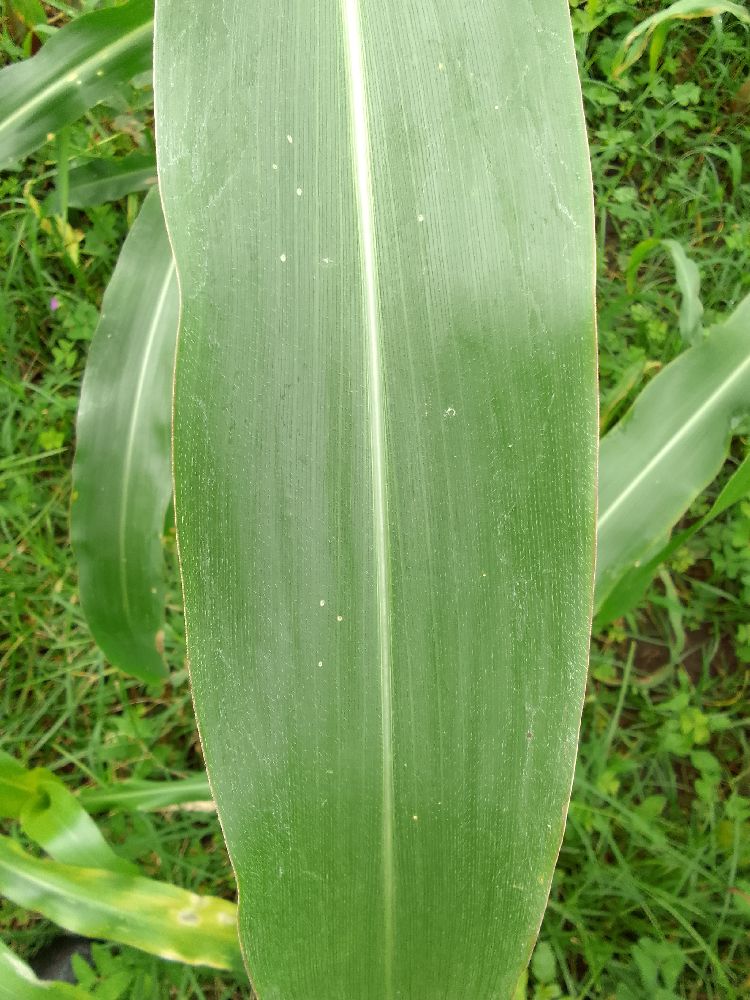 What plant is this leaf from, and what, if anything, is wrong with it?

maize, healthy
